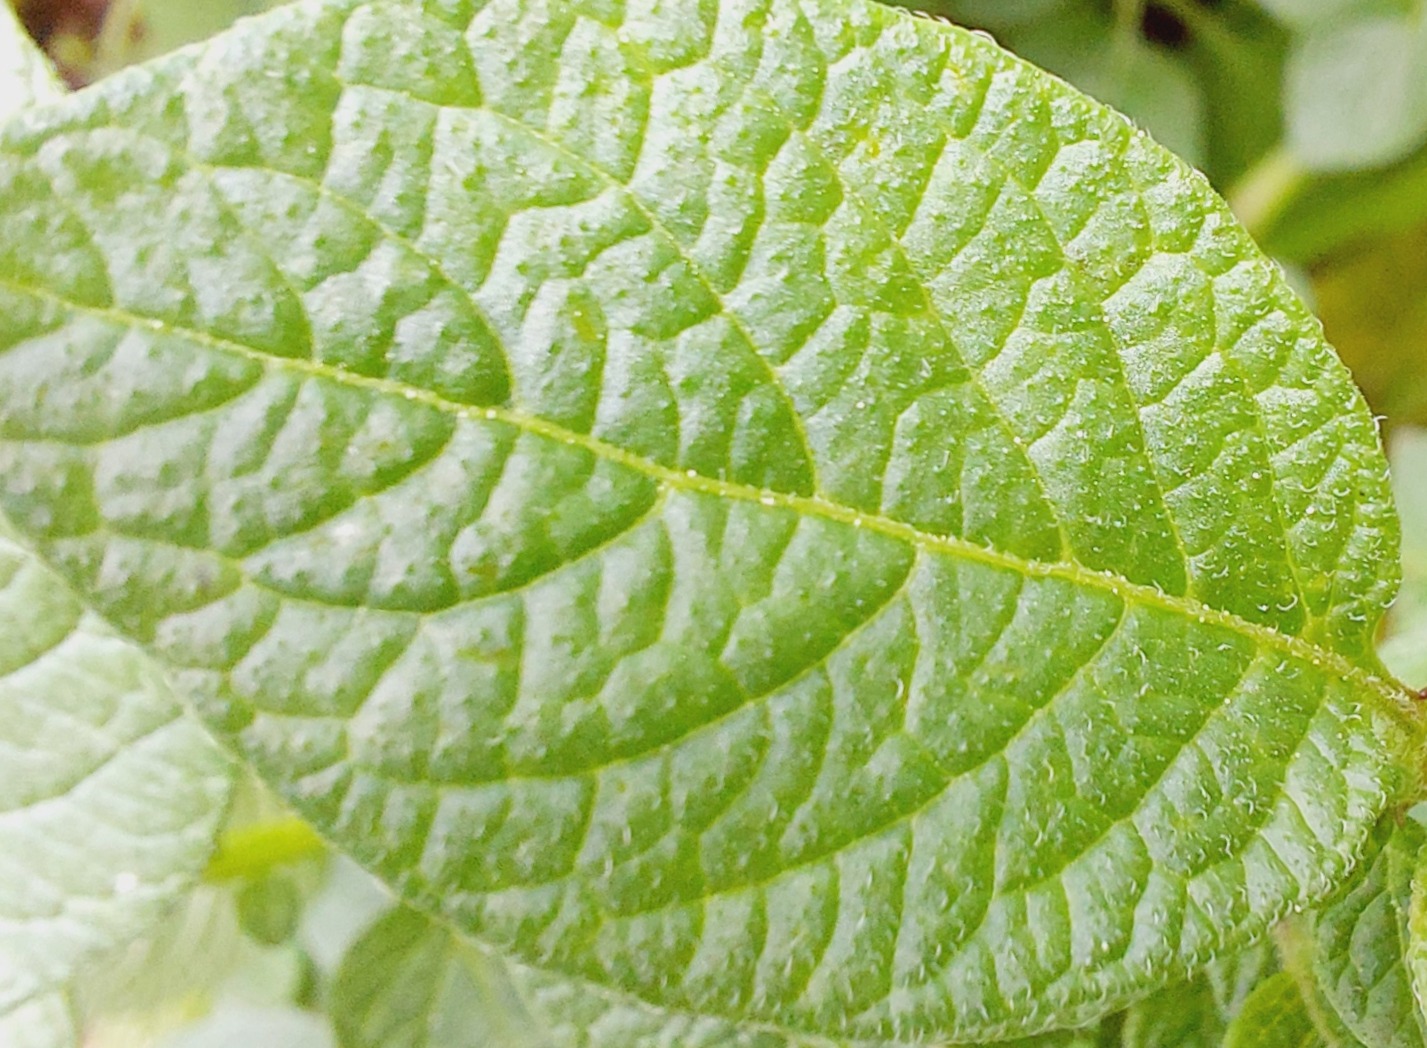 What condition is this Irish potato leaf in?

healthy
